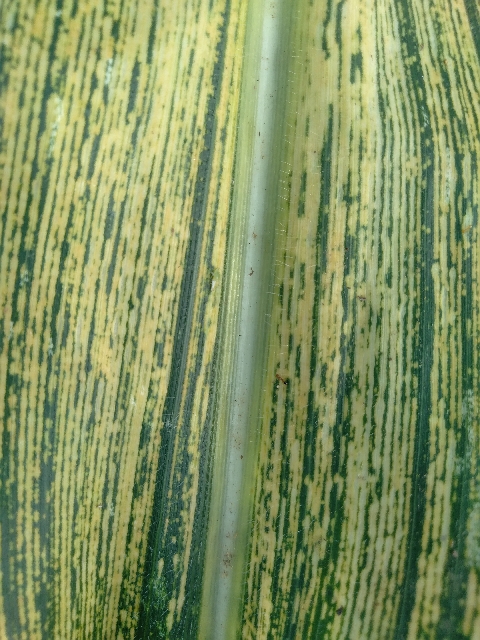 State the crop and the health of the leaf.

maize, maize streak virus
